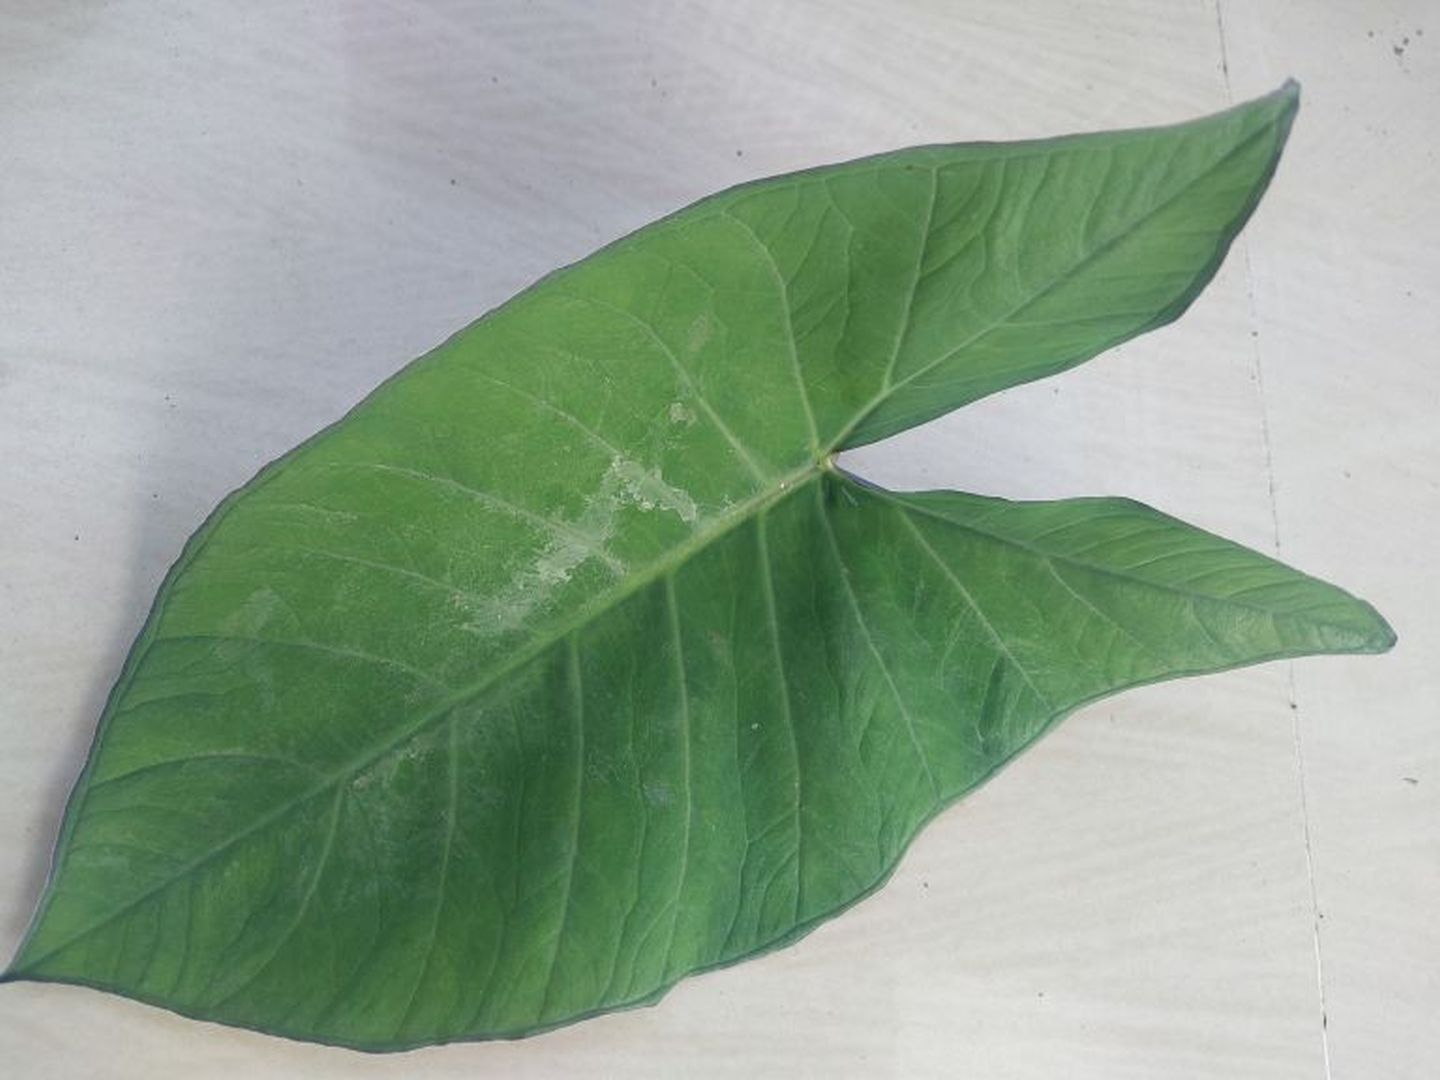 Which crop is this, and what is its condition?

taro, healthy
